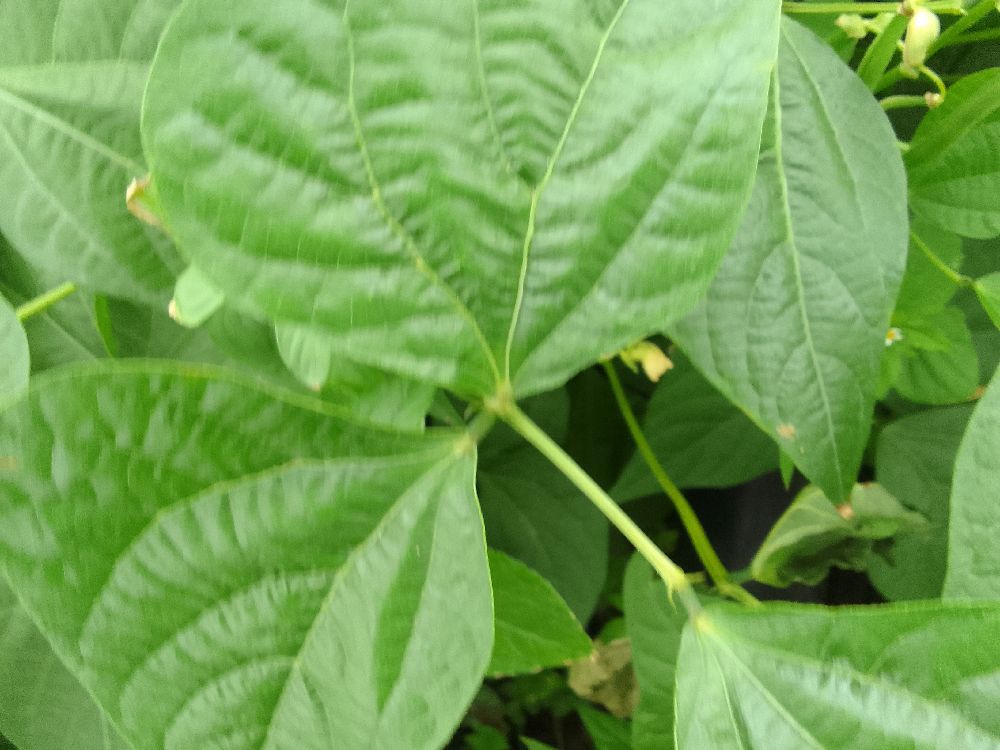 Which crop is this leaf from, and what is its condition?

common bean, healthy
